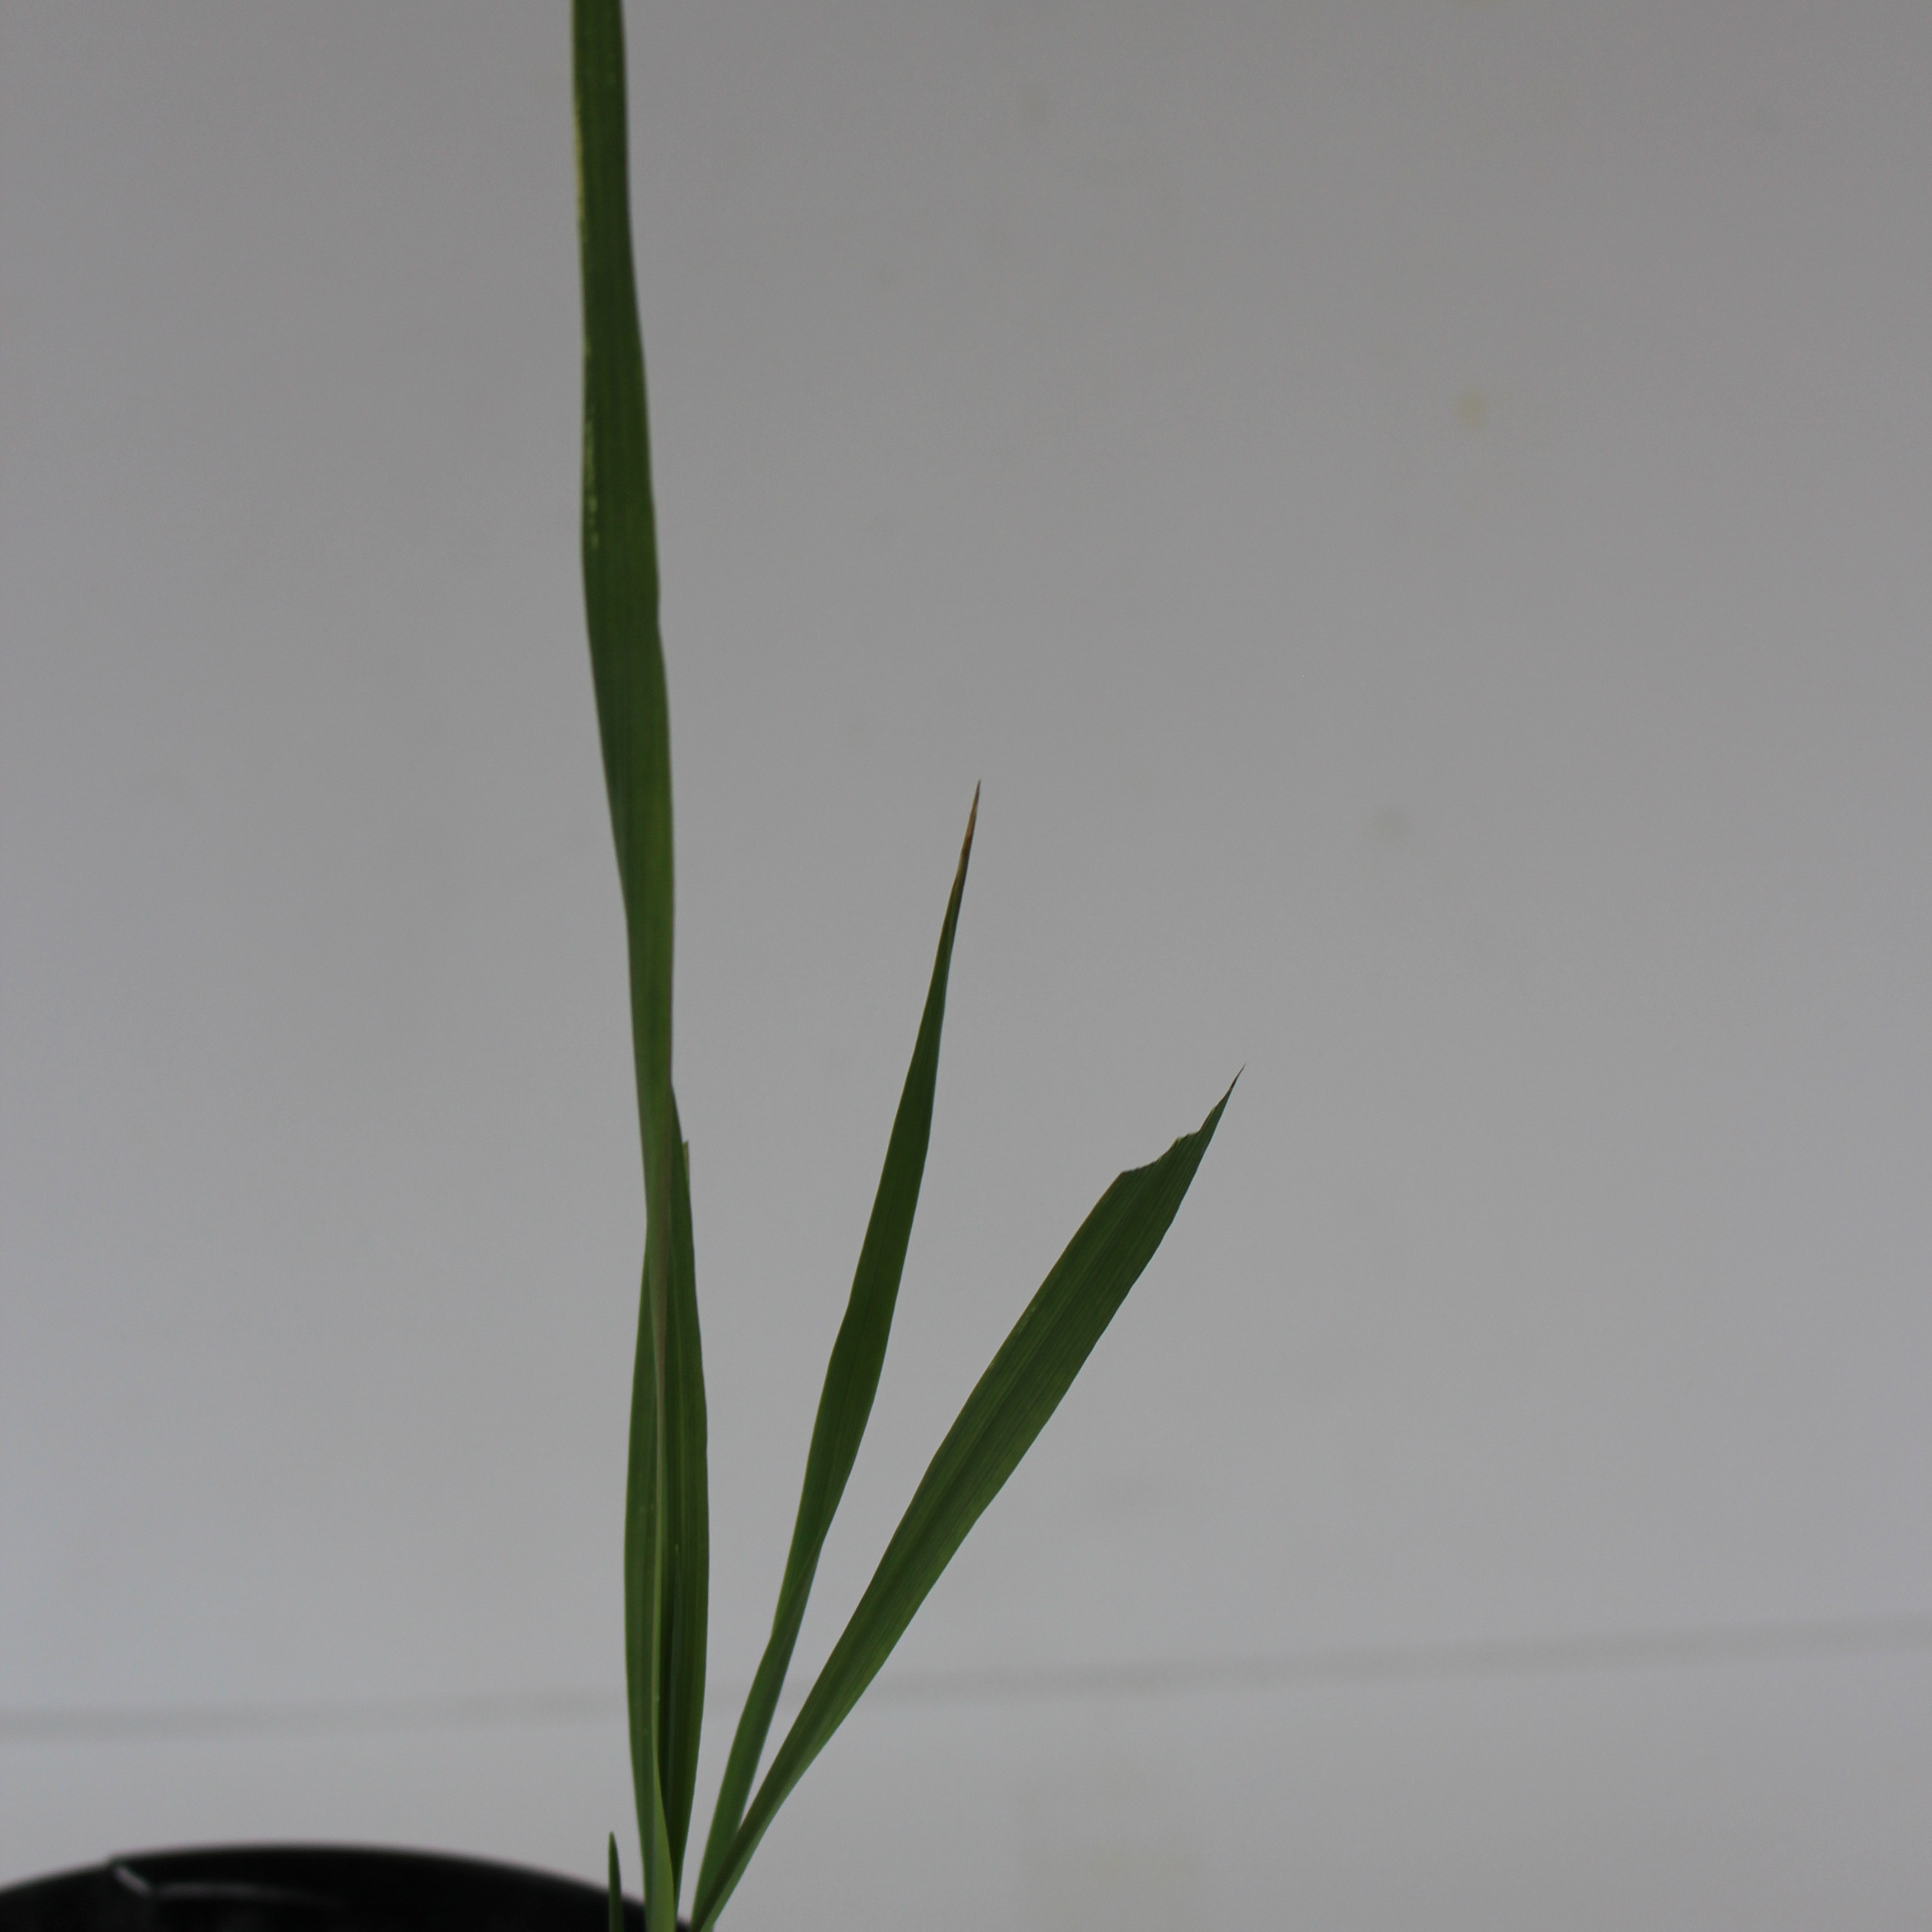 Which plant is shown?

Avena sterilis
